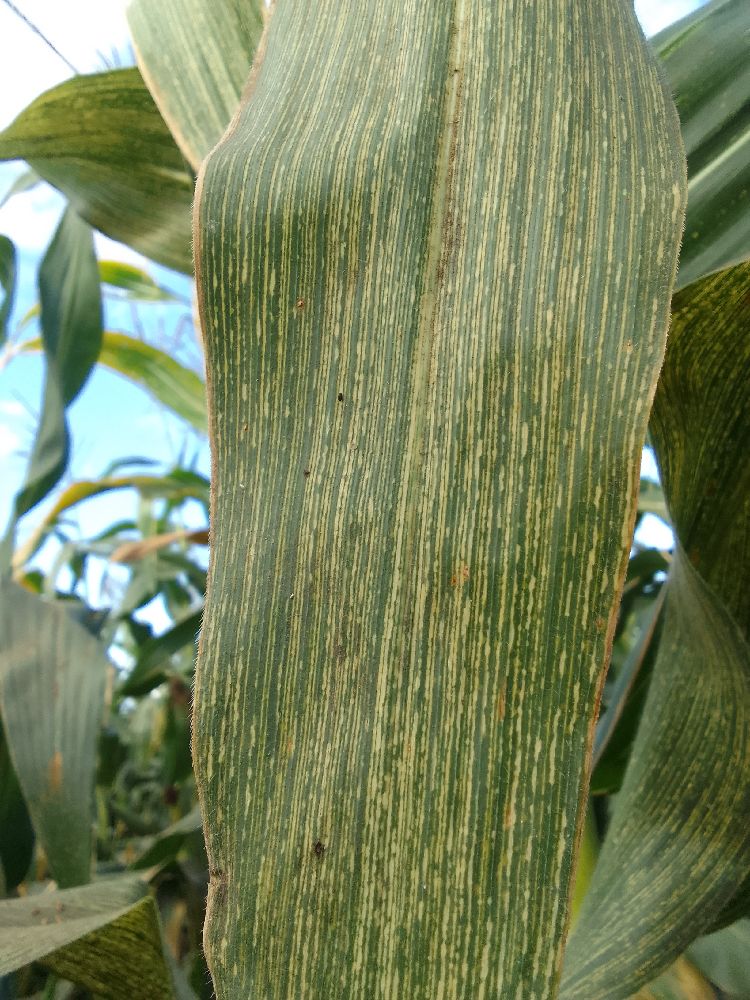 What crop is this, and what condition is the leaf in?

maize, maize streak virus
